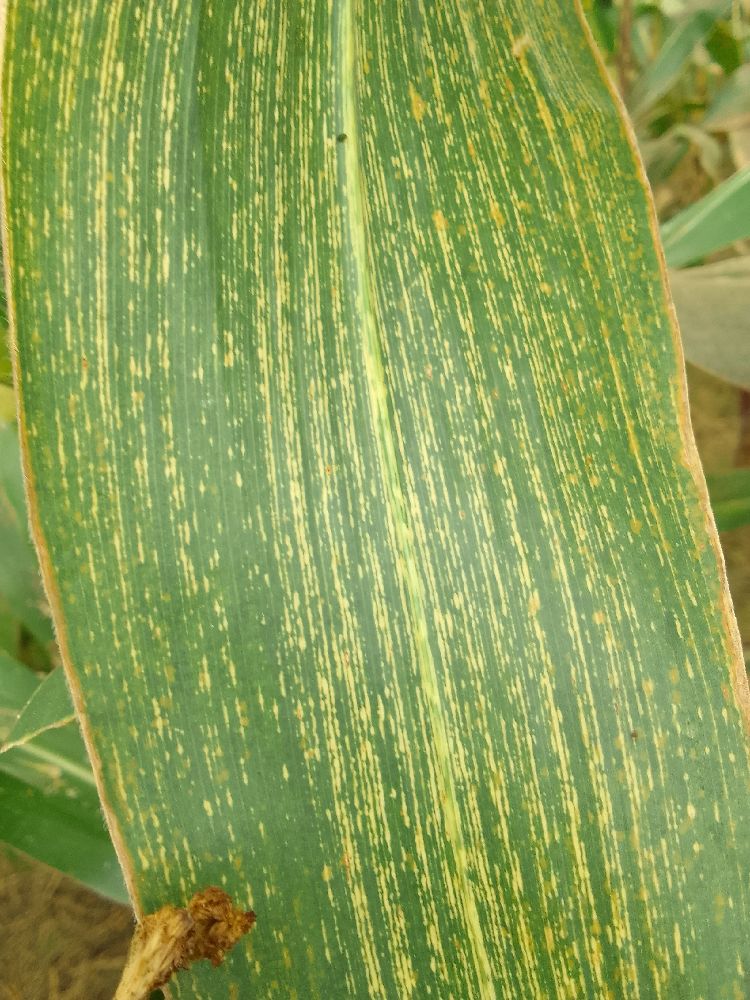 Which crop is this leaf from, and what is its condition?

maize, maize streak virus
